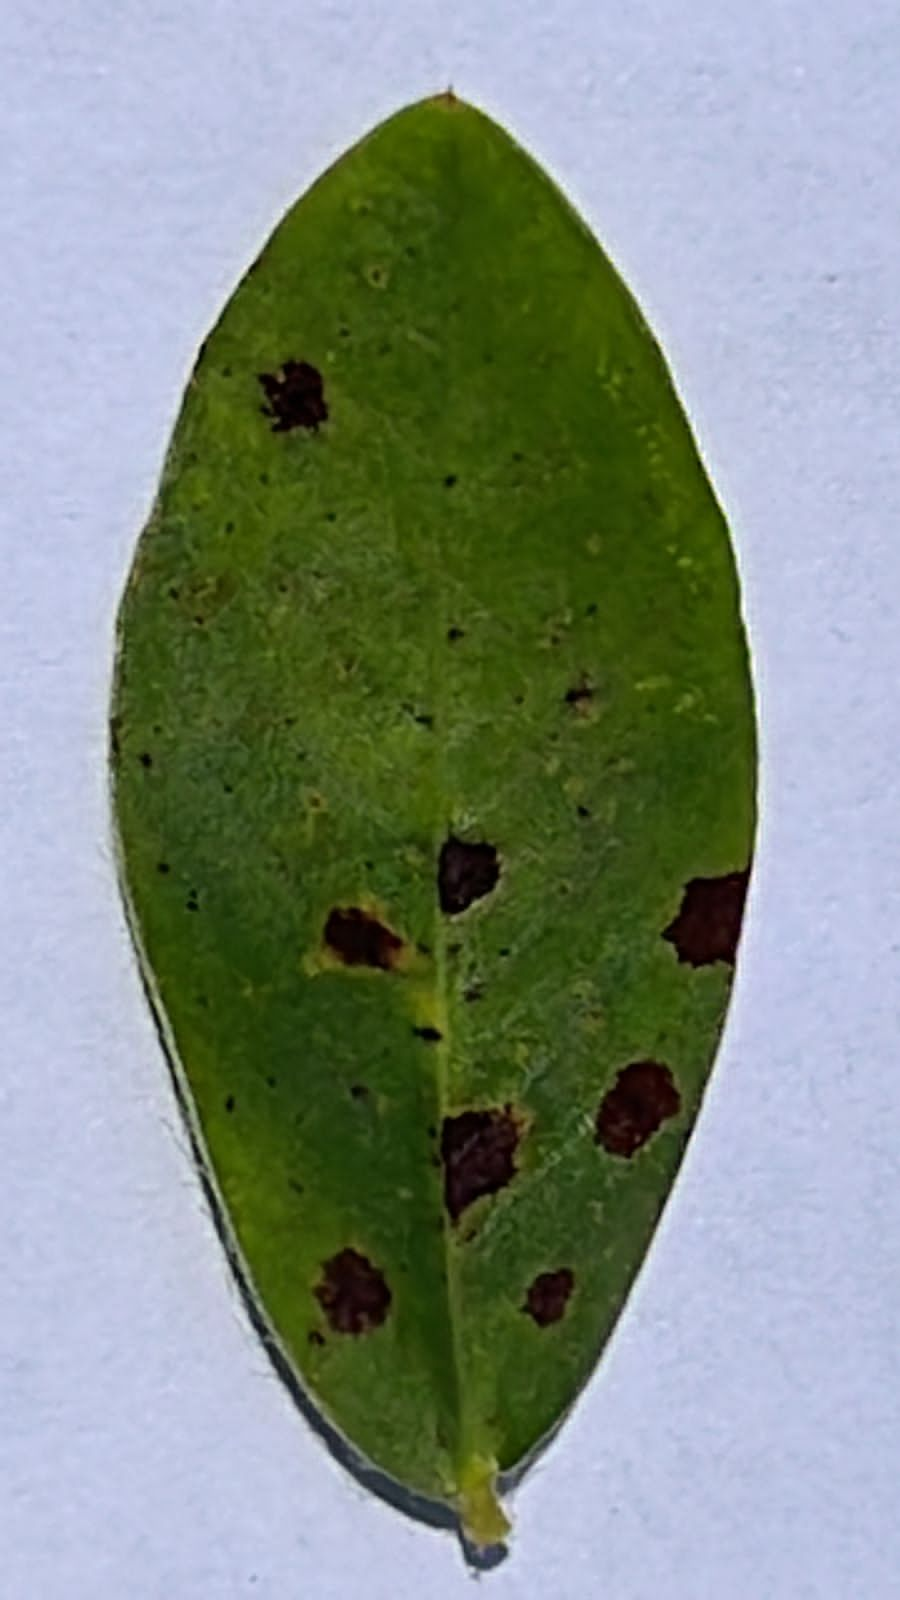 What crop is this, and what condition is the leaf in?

peanut, nothapassalora personata
